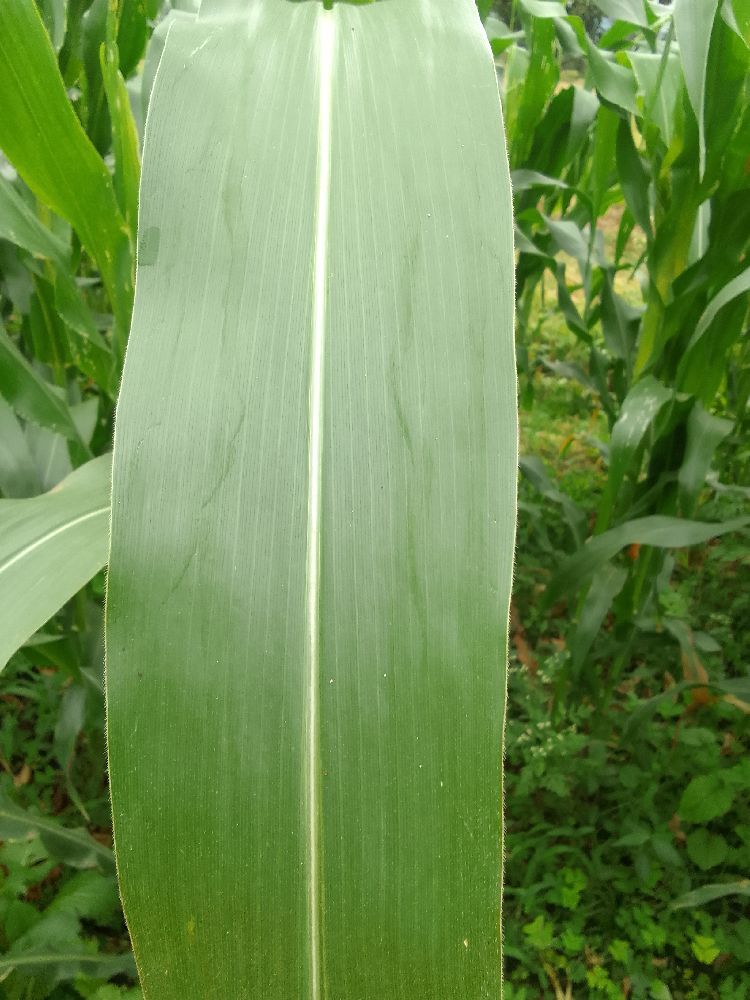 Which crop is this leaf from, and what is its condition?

maize, healthy
